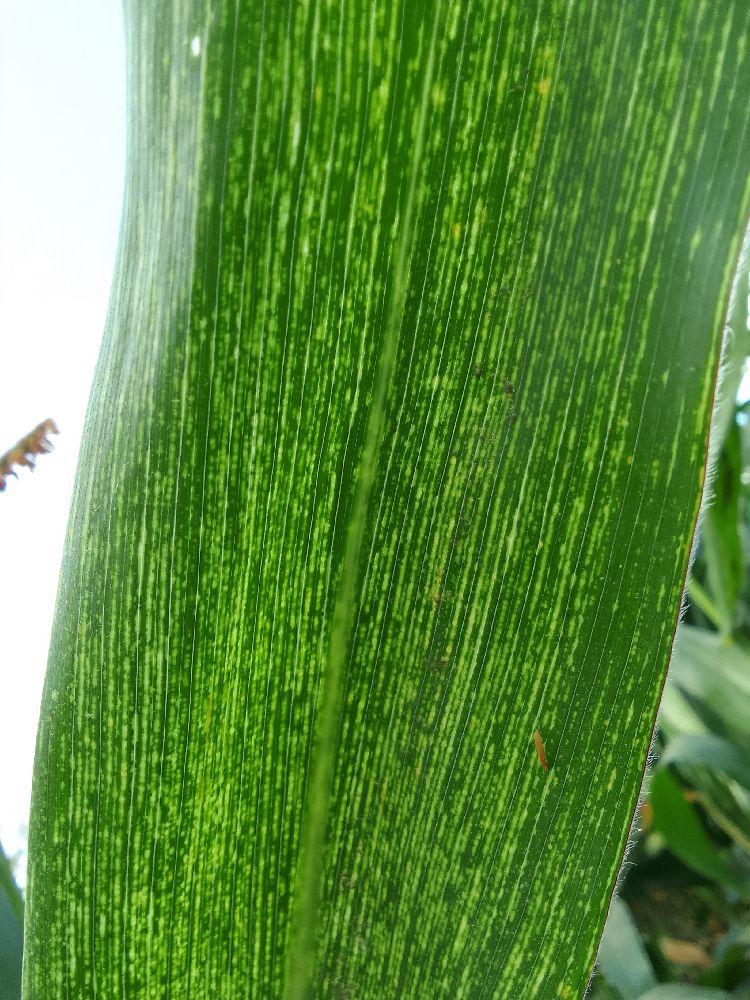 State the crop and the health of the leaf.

maize, maize streak virus
